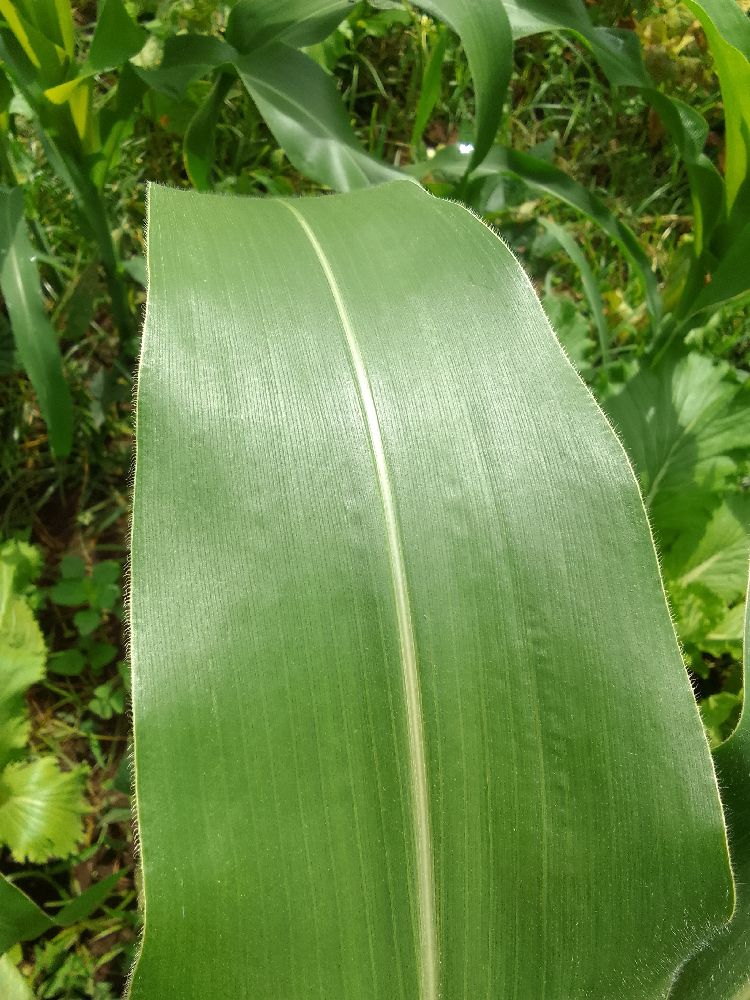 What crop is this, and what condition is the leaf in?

maize, healthy
